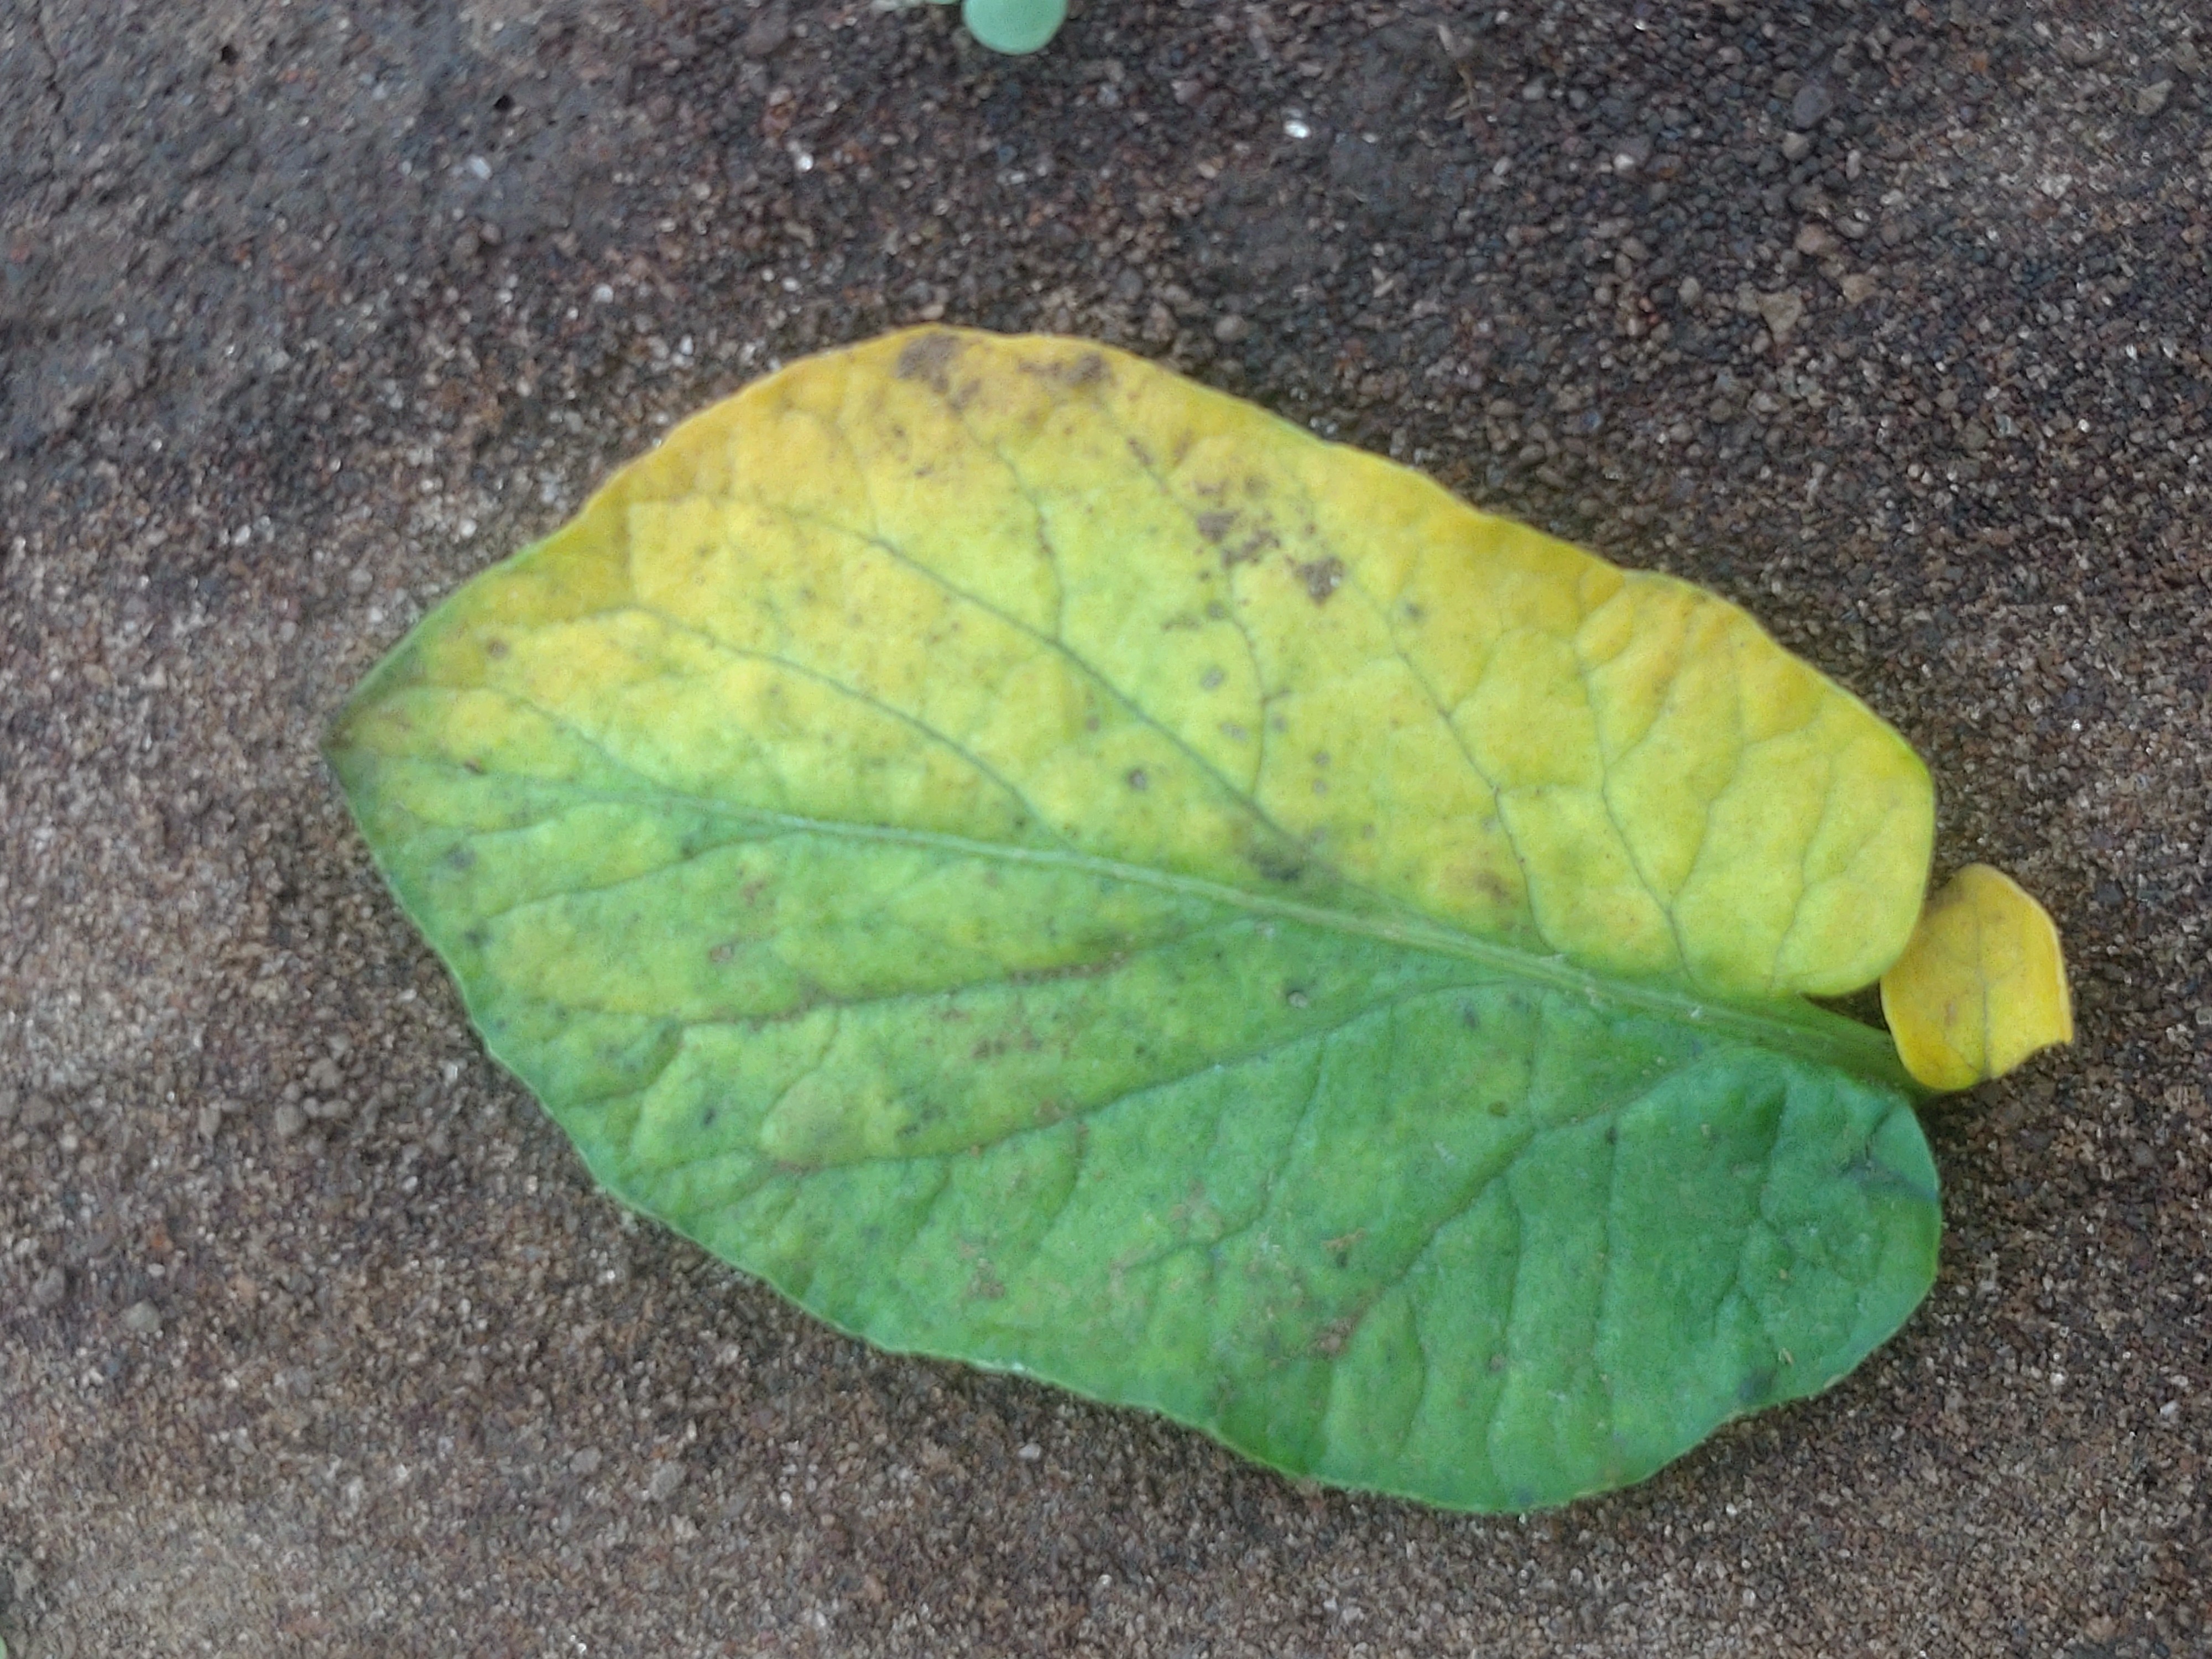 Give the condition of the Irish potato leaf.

late blight
